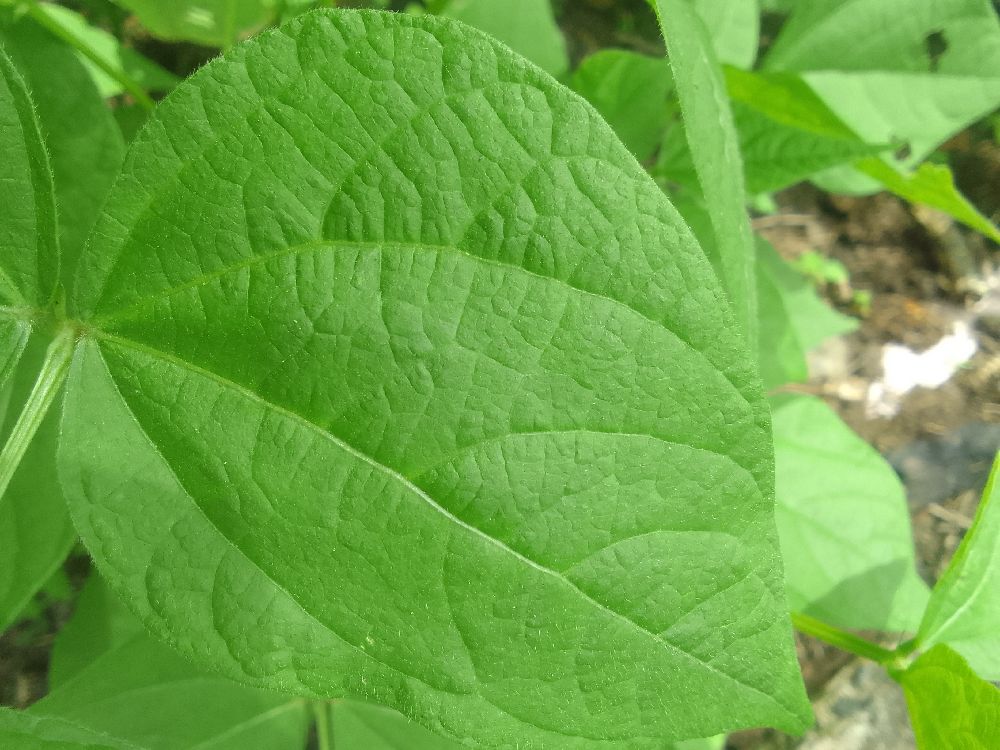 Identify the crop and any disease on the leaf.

common bean, healthy
